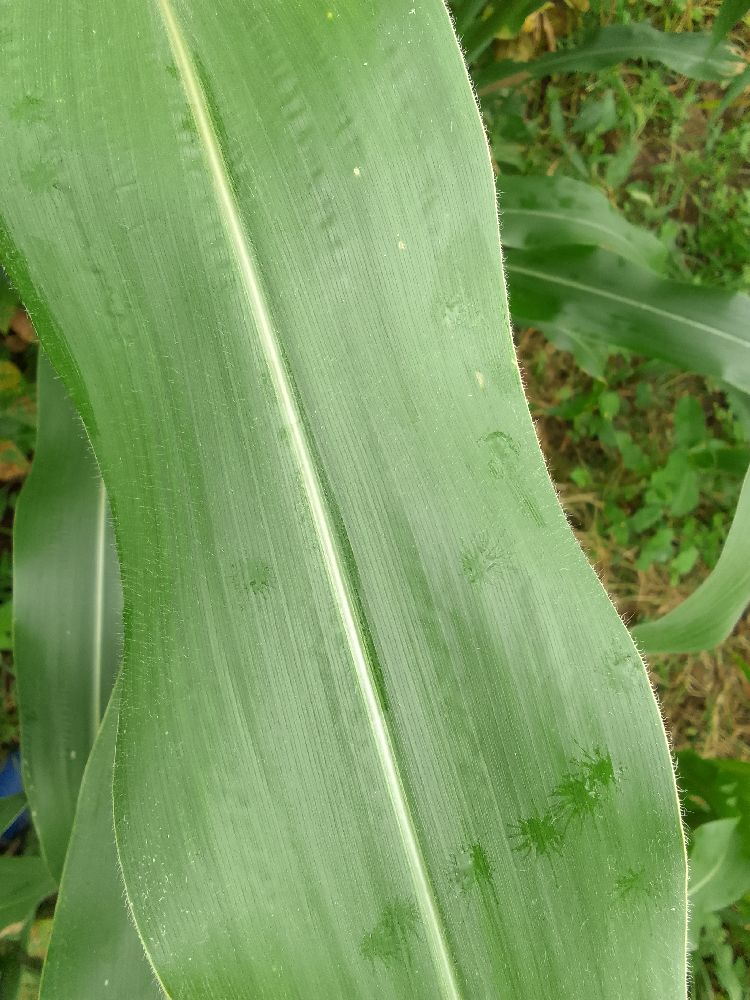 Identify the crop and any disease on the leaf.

maize, healthy
